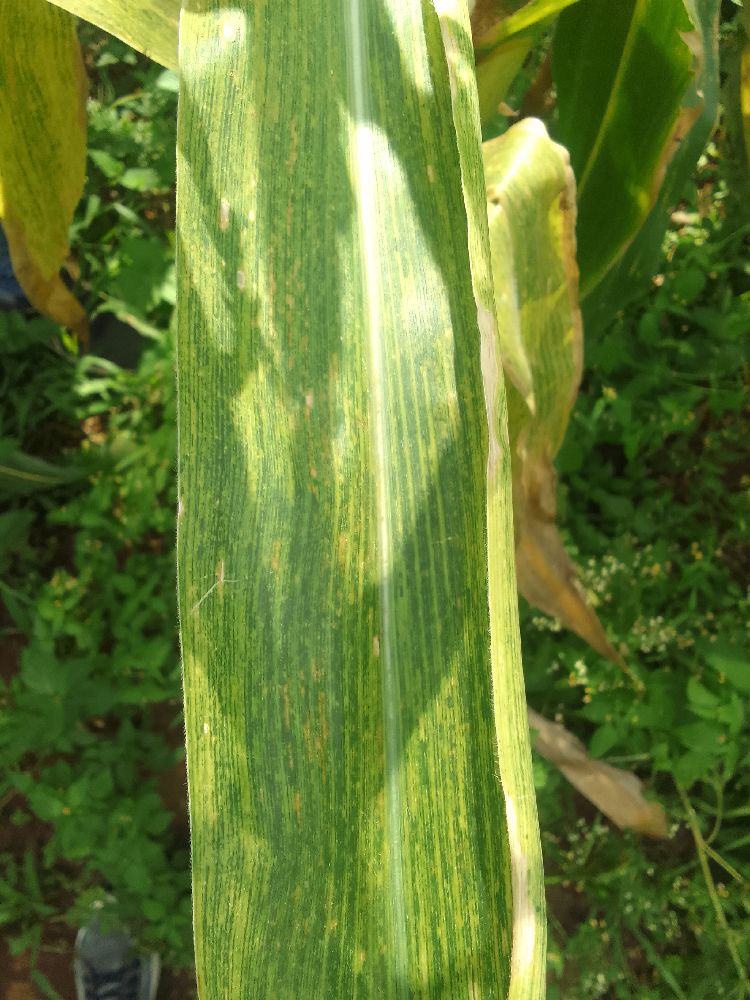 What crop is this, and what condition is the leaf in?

maize, maize lethal necrosis
